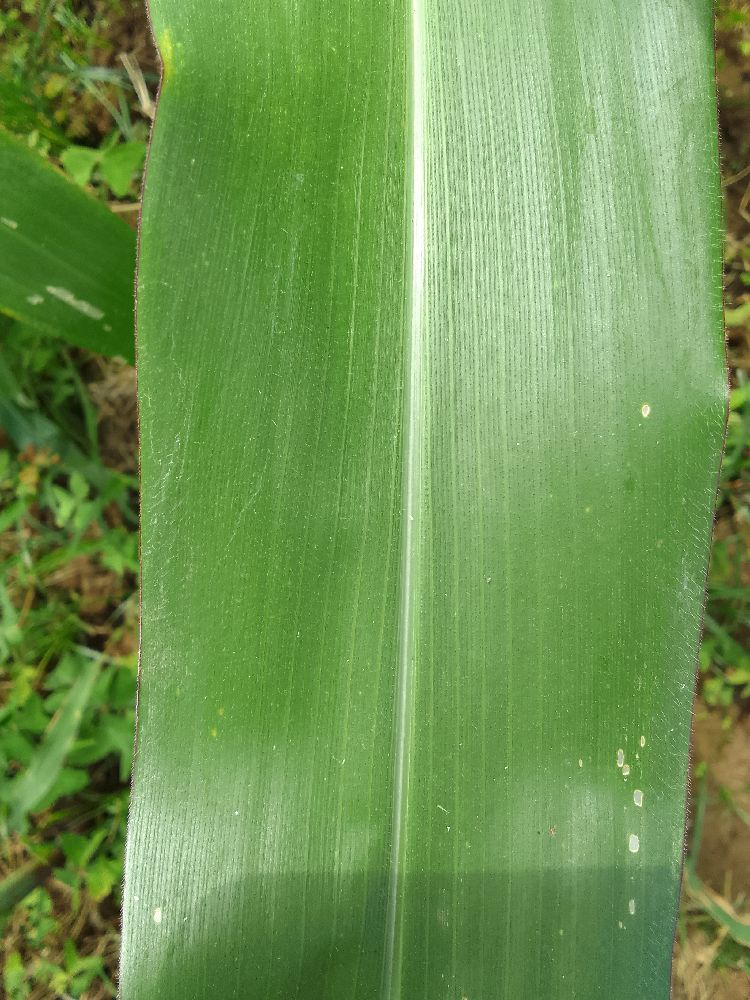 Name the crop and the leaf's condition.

maize, healthy
